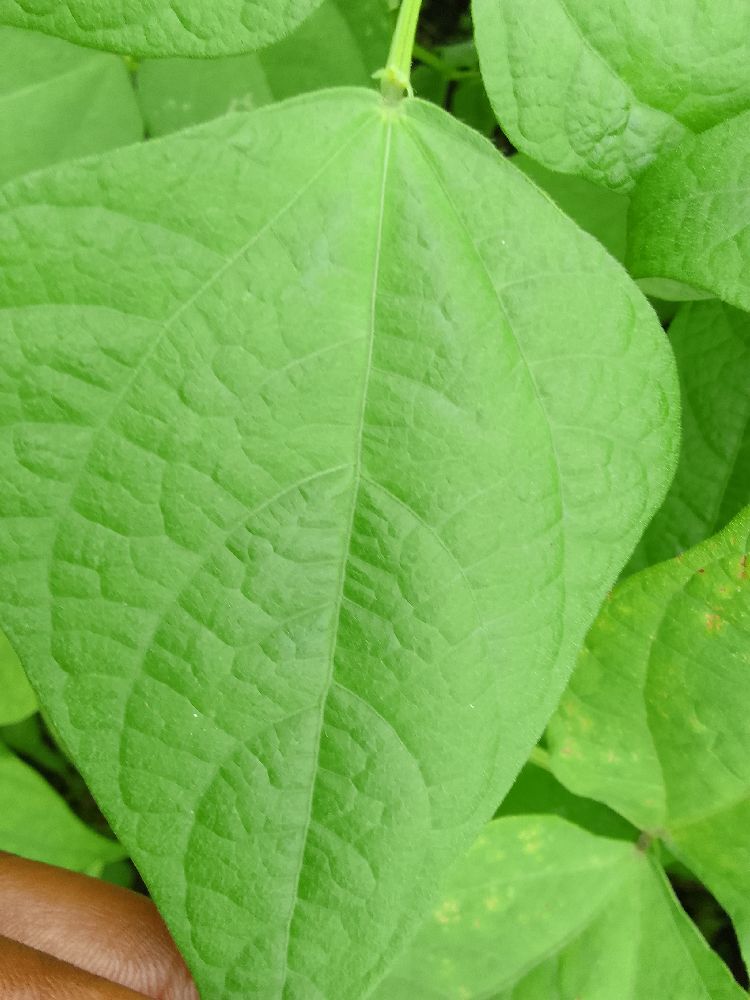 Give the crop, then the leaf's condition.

common bean, healthy
